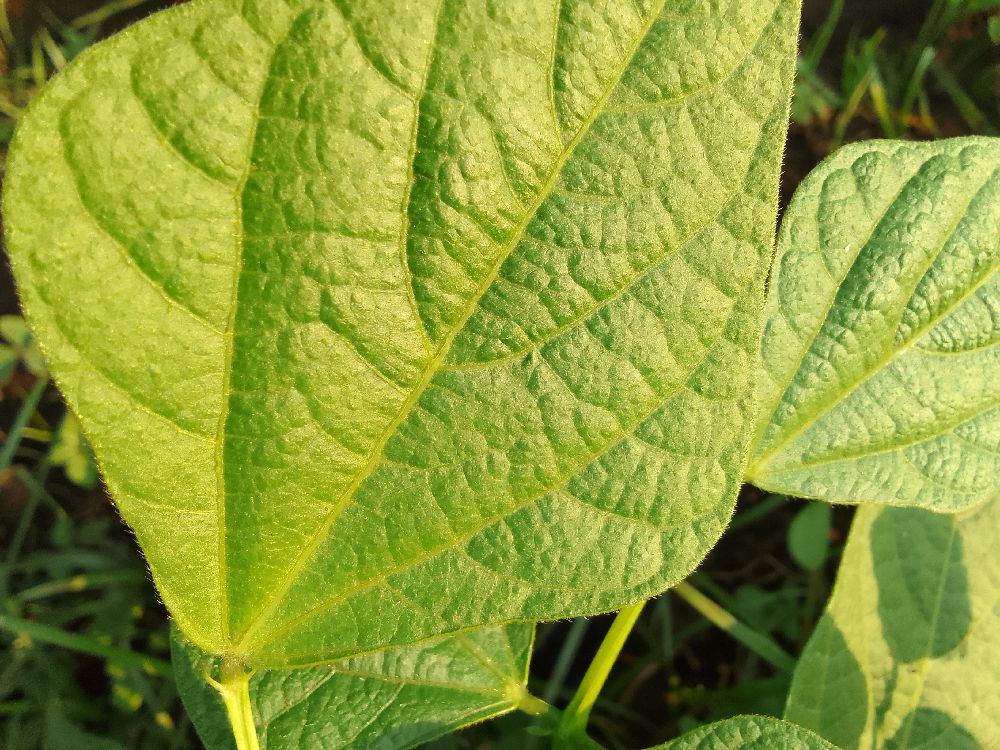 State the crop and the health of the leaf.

common bean, healthy
